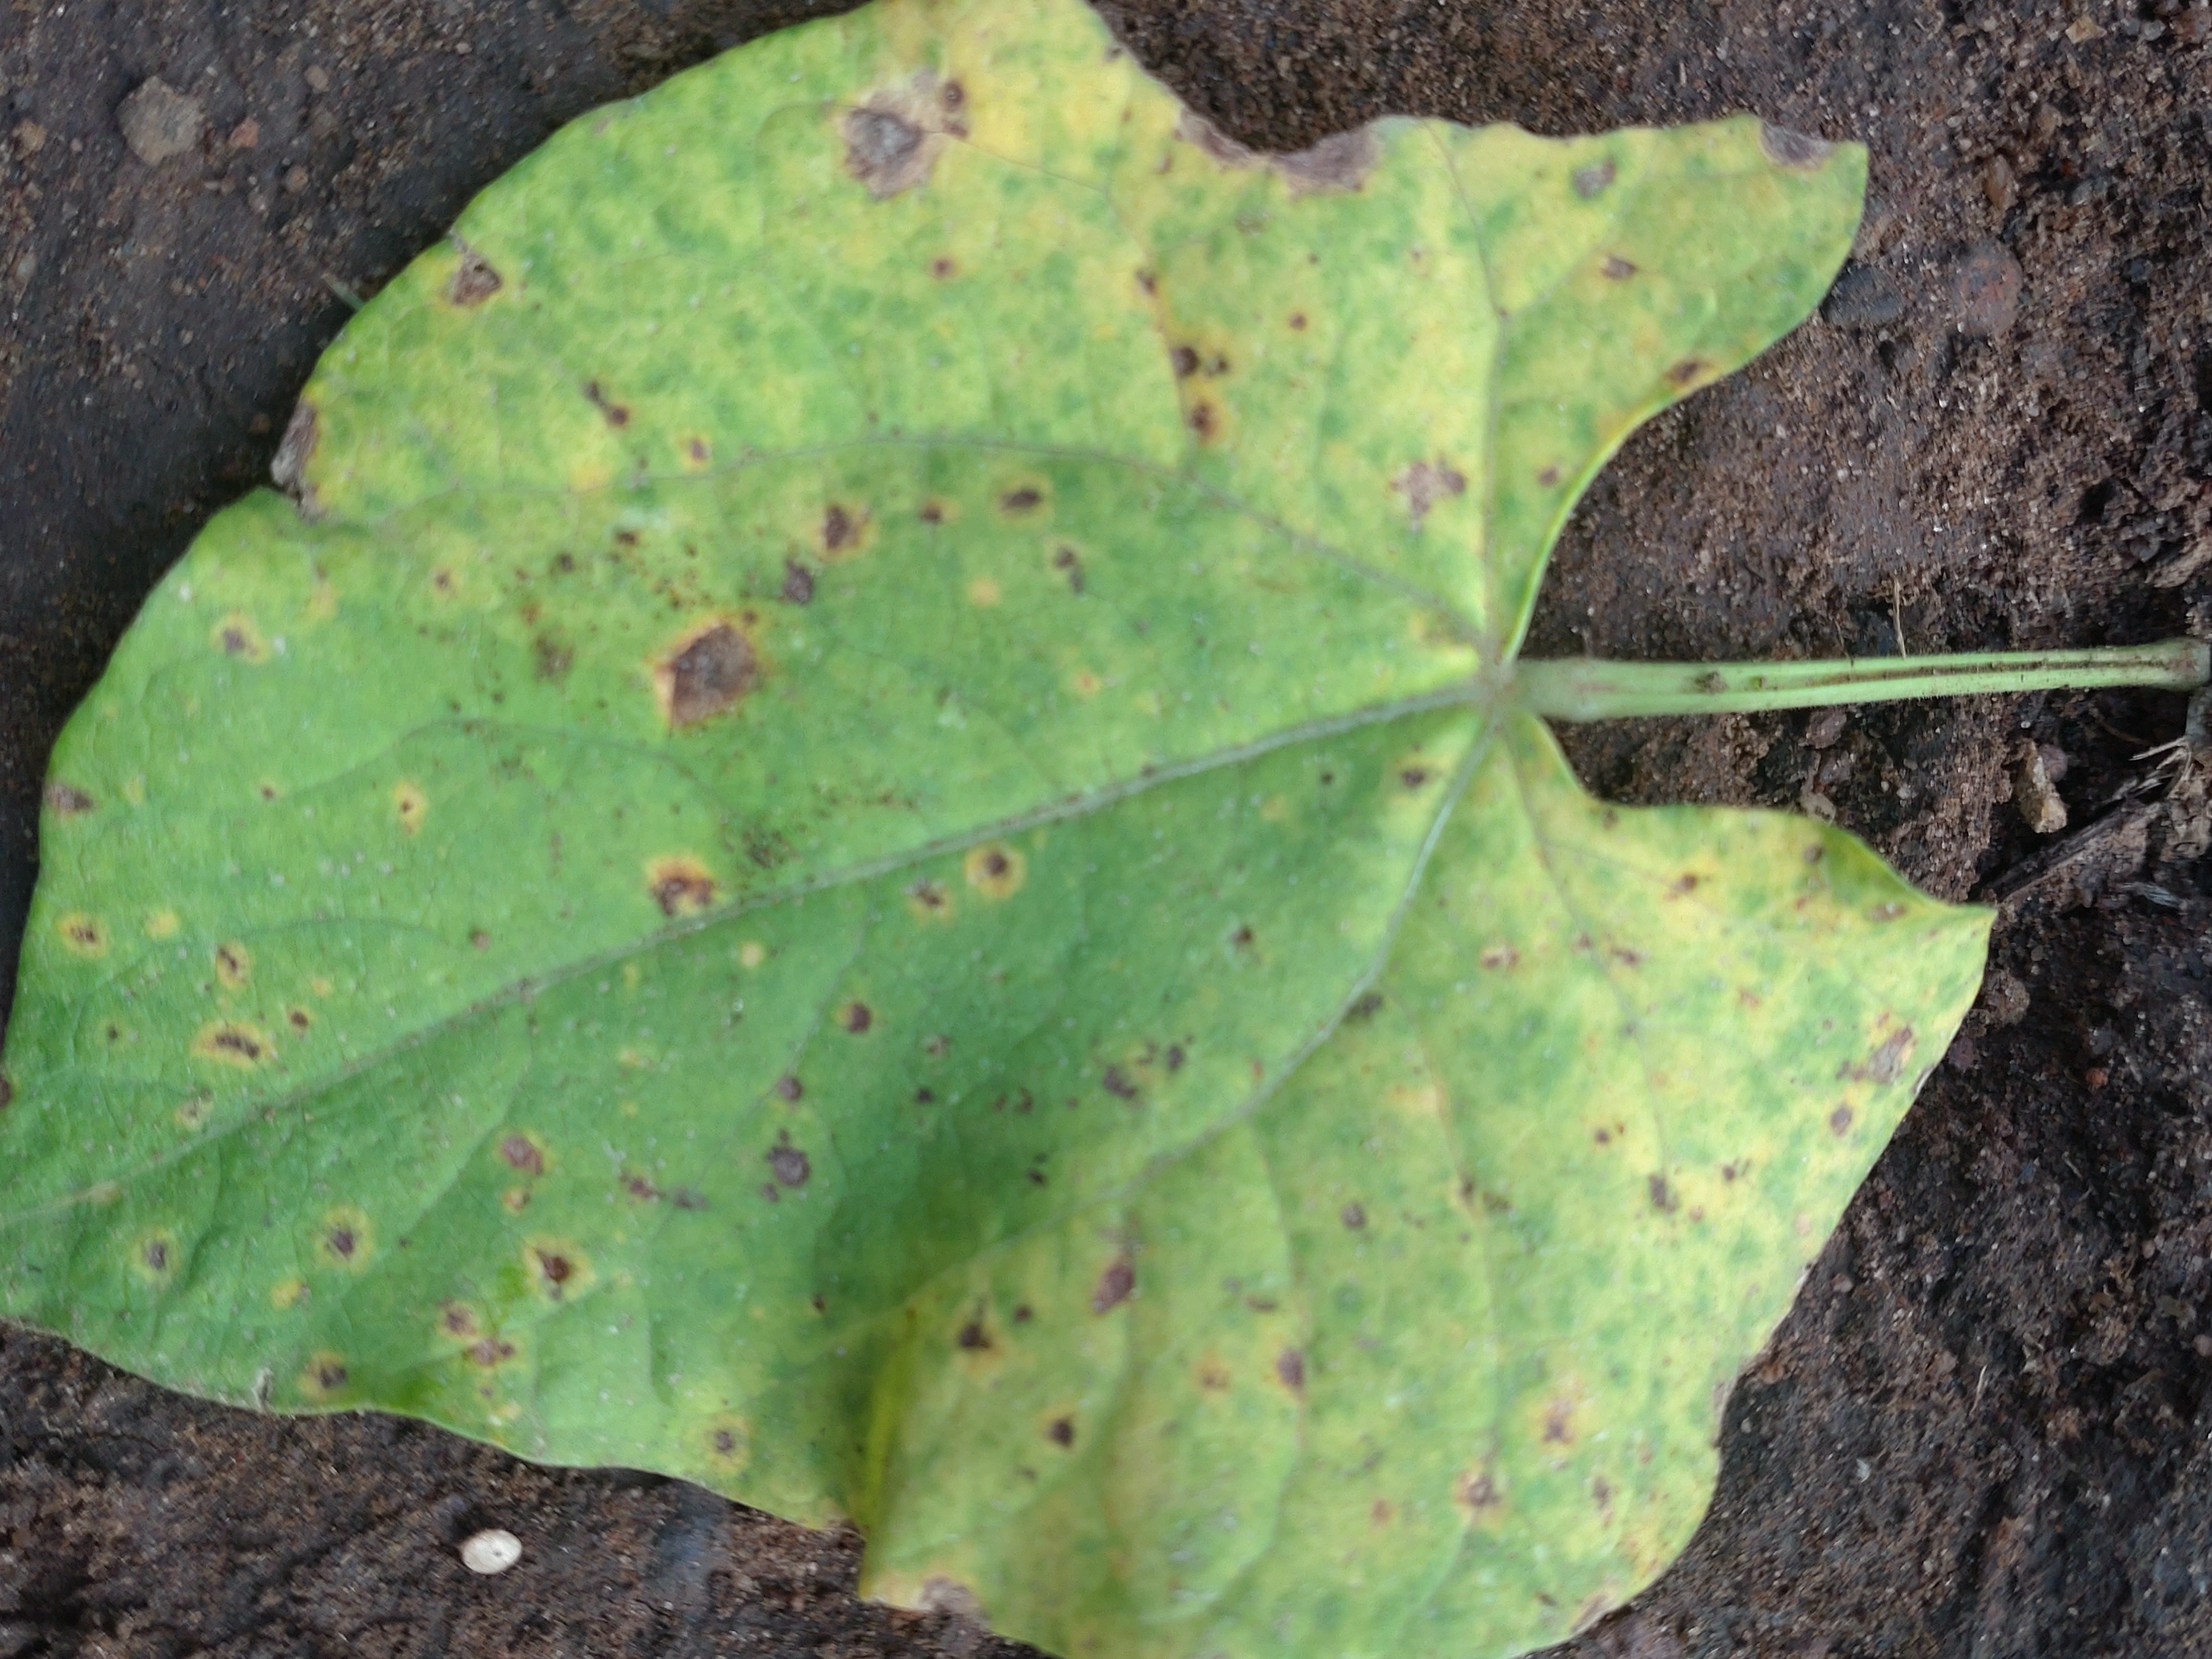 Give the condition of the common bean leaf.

rust
